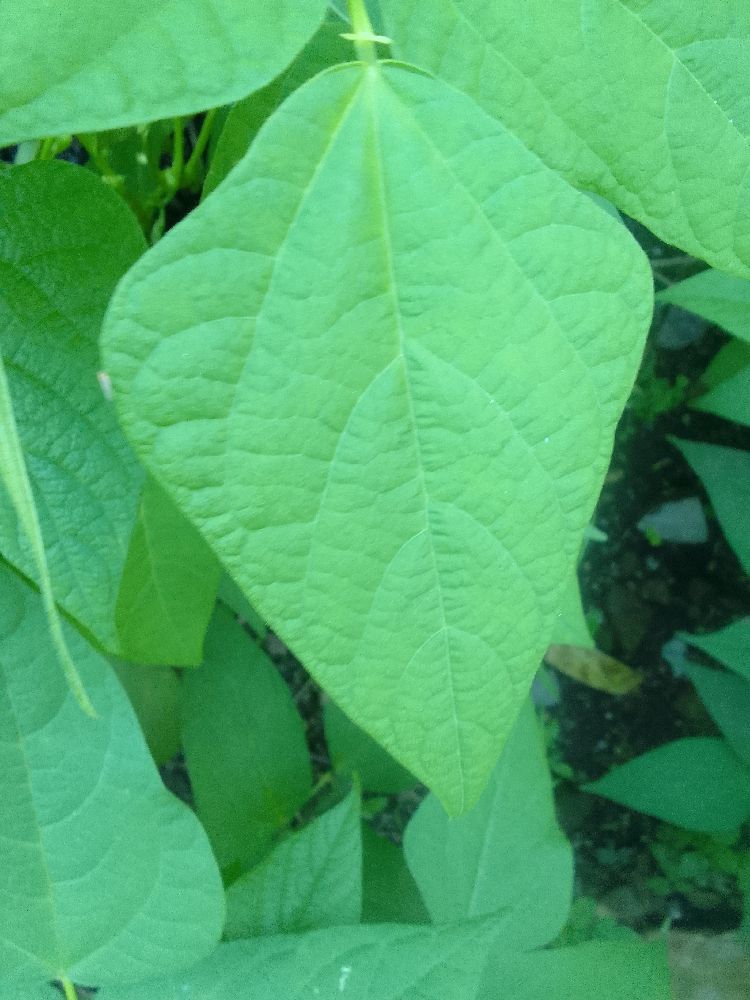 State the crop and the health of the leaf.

common bean, healthy
